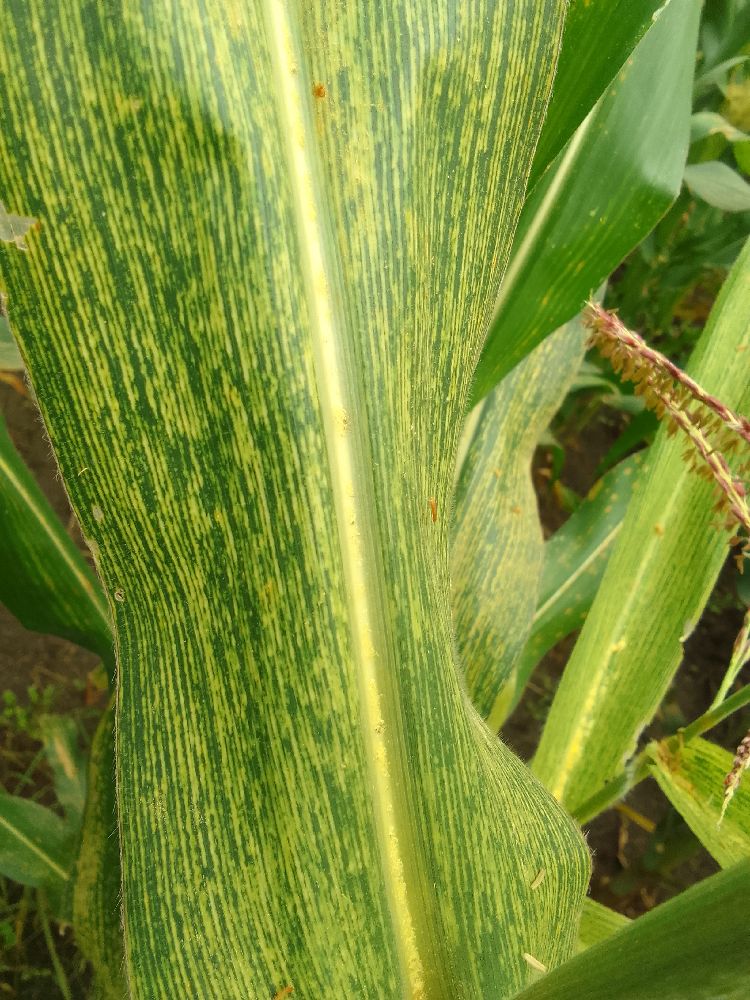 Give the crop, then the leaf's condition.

maize, maize streak virus
